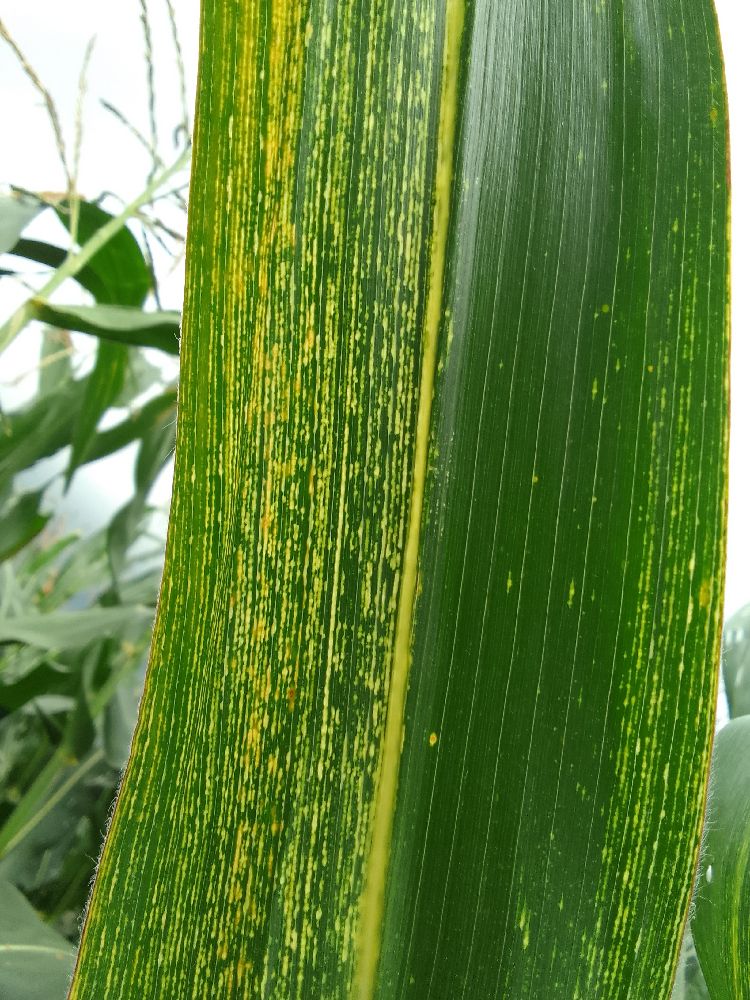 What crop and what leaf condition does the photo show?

maize, maize streak virus
